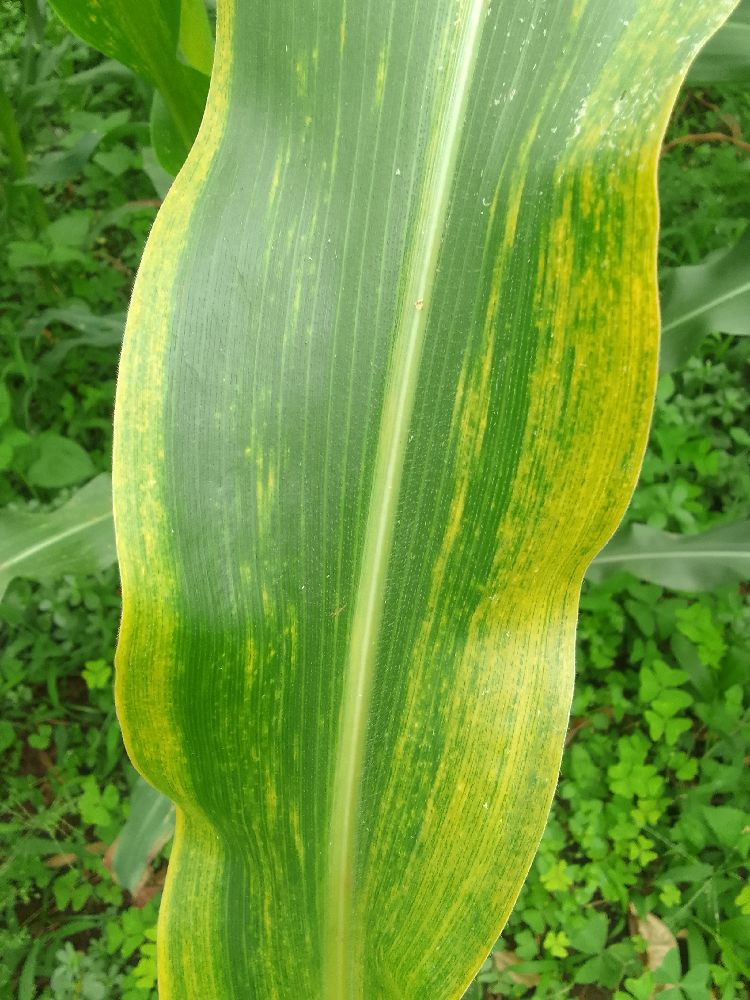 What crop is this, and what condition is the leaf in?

maize, maize lethal necrosis
